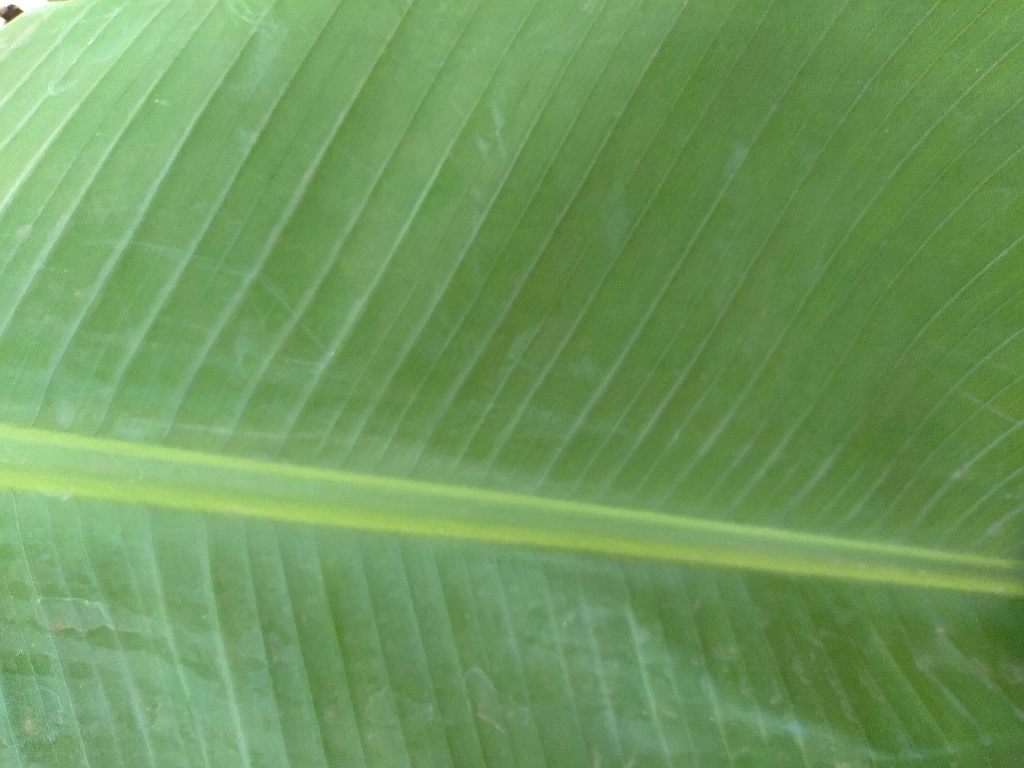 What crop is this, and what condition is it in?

banana, healthy
